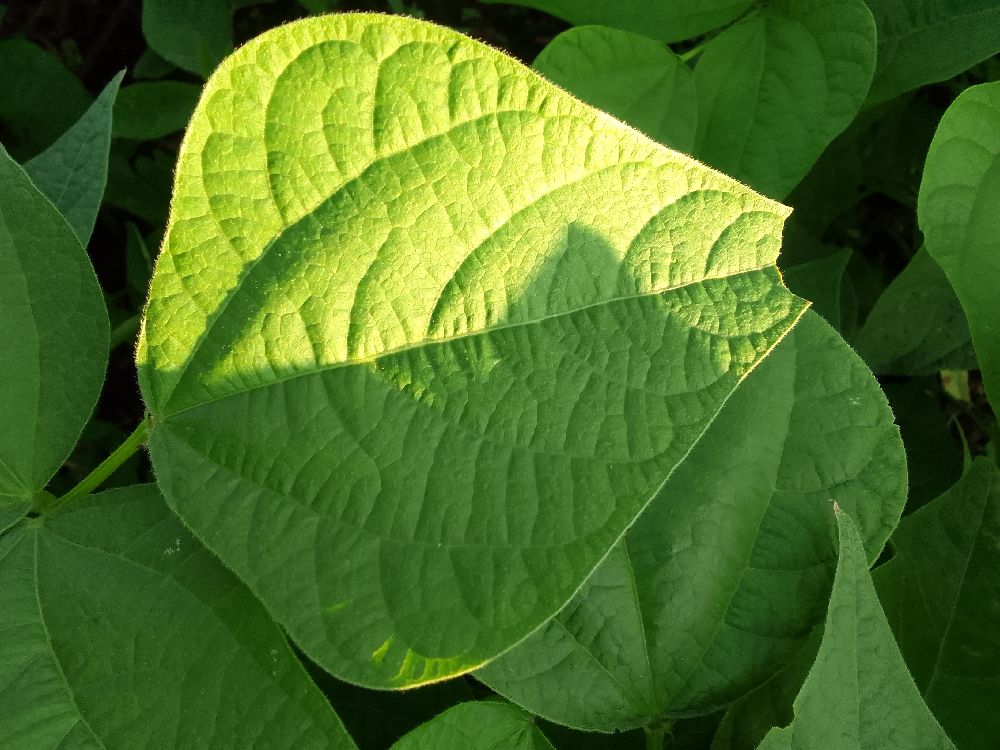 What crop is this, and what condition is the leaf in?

common bean, healthy
